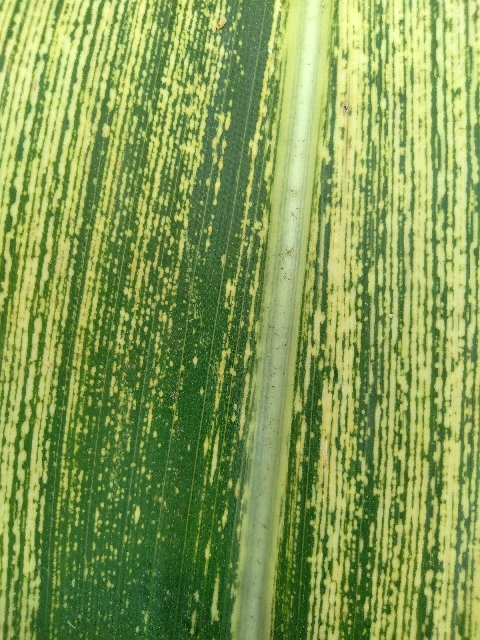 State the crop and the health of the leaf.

maize, maize streak virus
